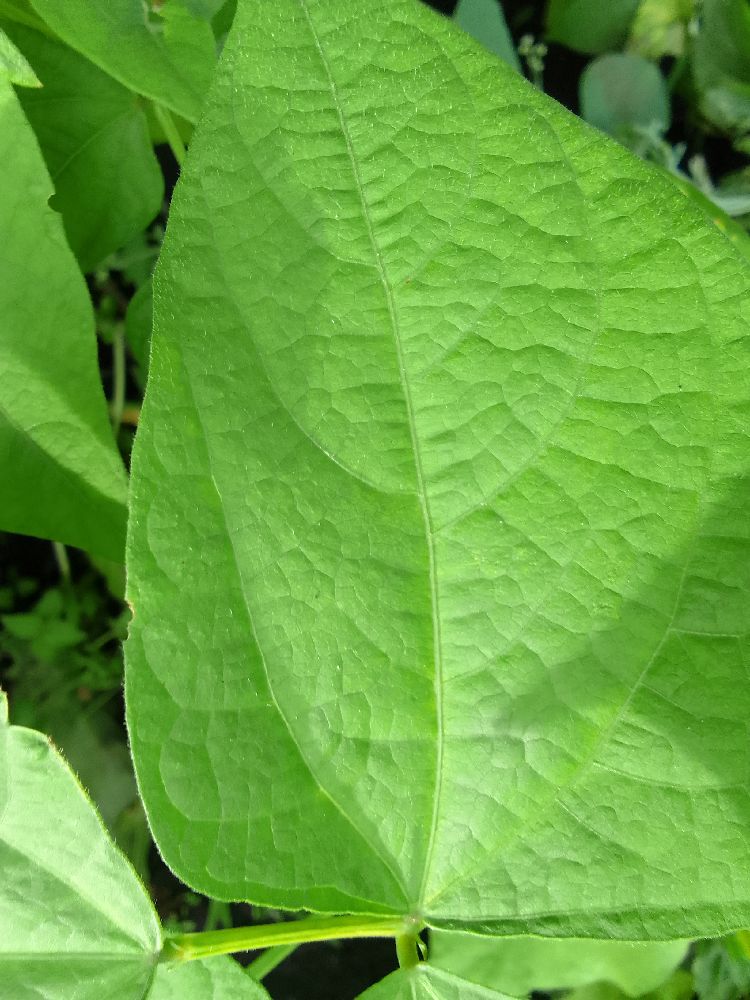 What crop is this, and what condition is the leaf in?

common bean, healthy
